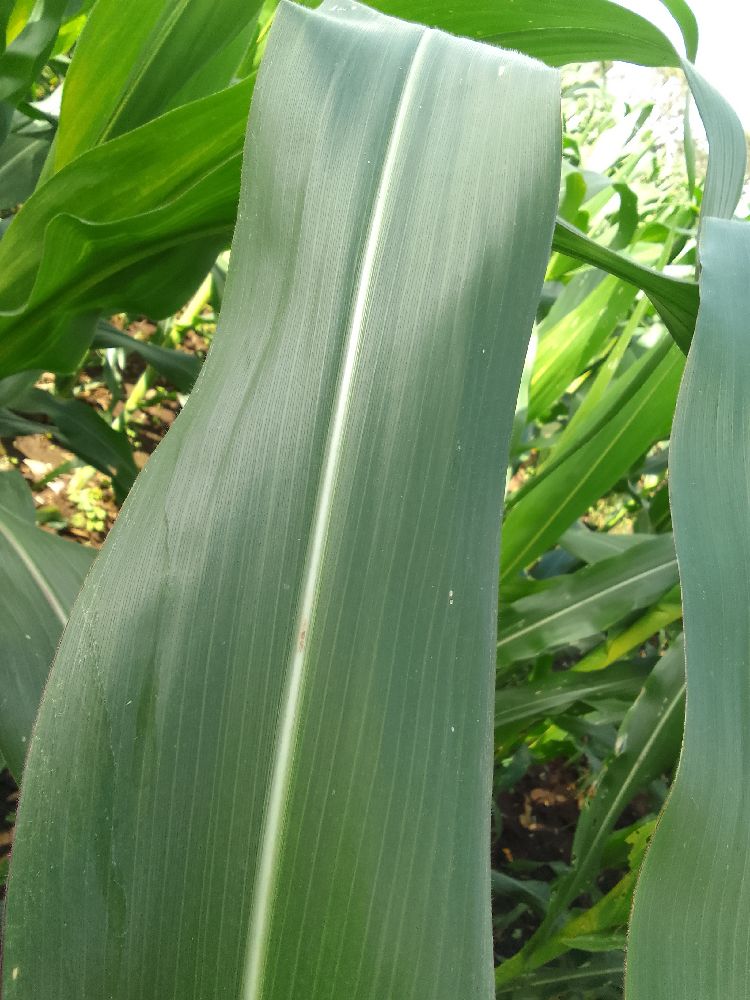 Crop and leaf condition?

maize, healthy
